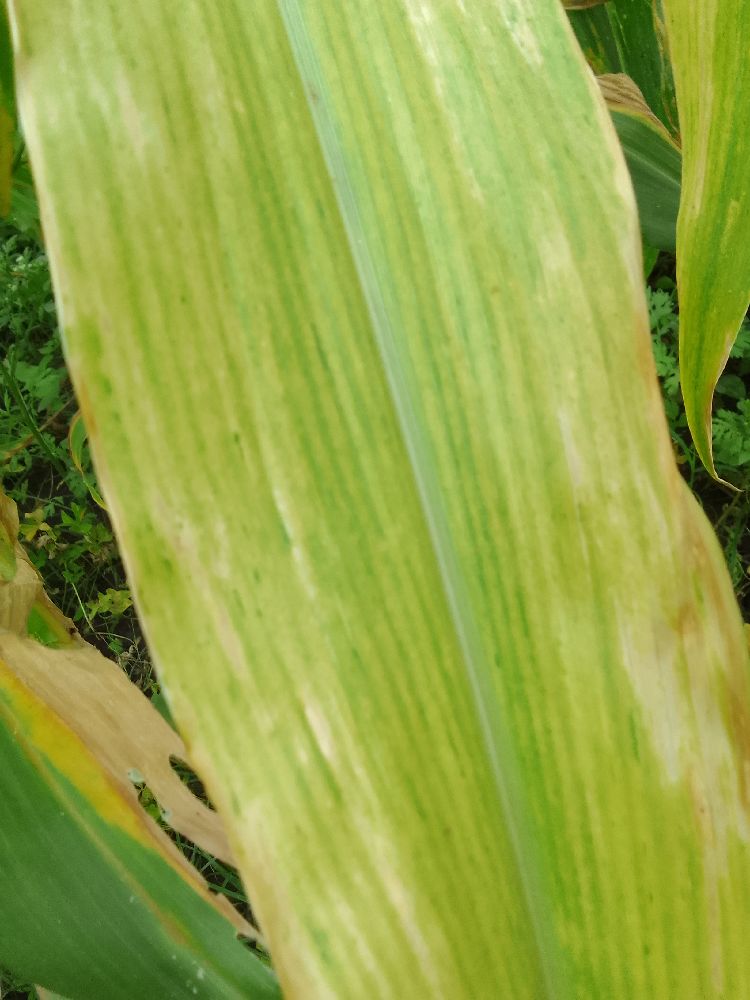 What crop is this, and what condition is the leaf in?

maize, maize lethal necrosis
